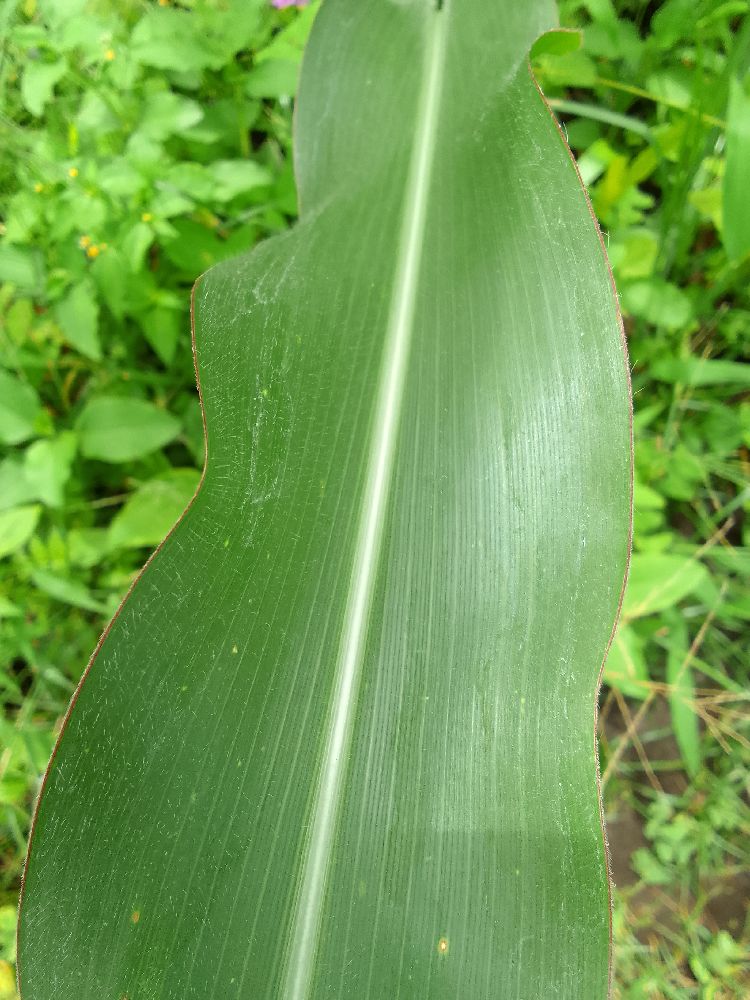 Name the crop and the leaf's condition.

maize, healthy
